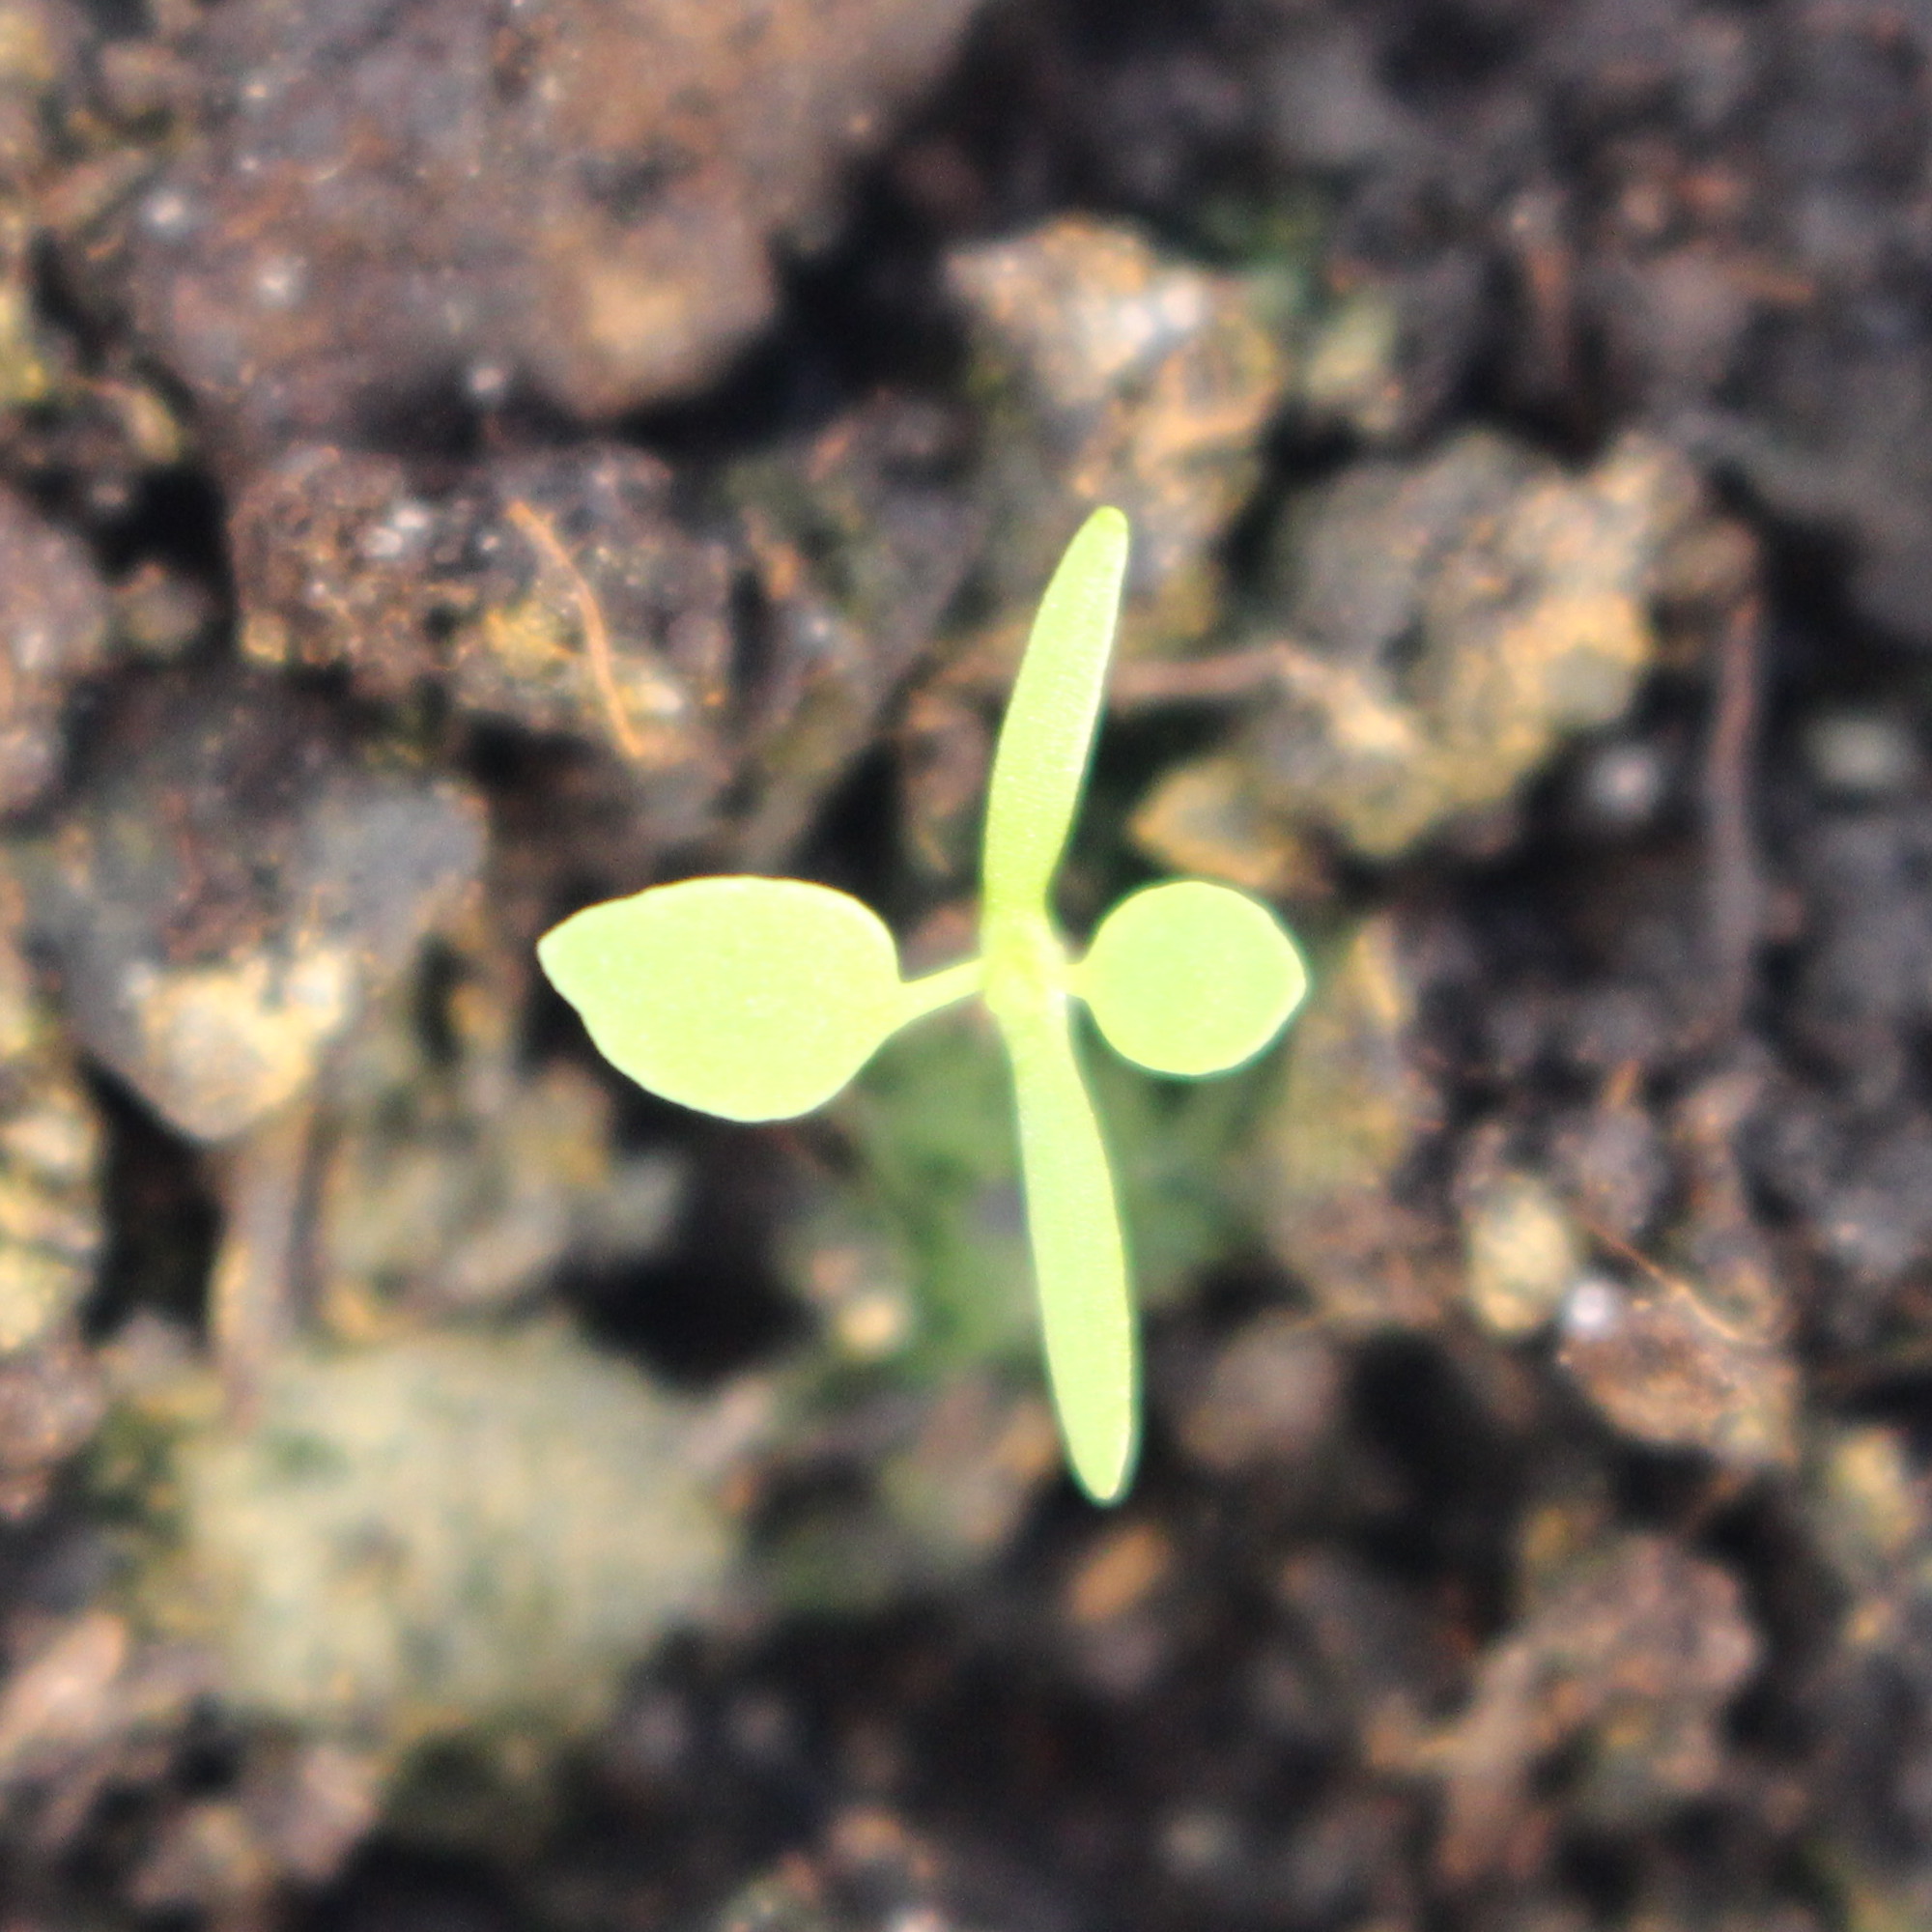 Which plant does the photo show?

Papaver rhoeas
